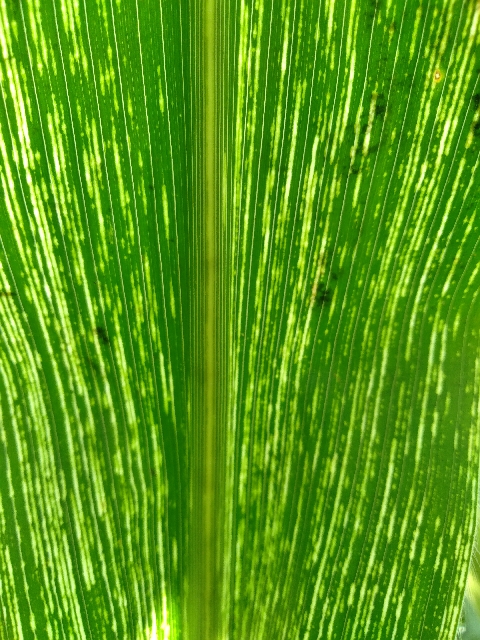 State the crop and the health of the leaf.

maize, maize streak virus
